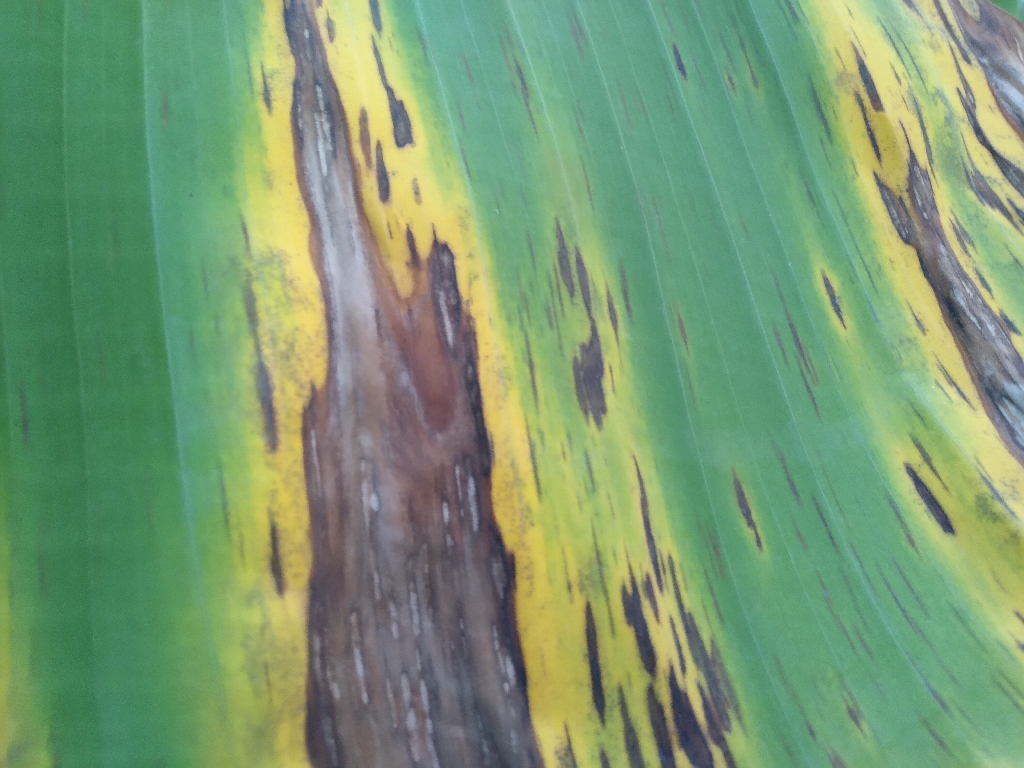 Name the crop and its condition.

banana, black sigatoka
